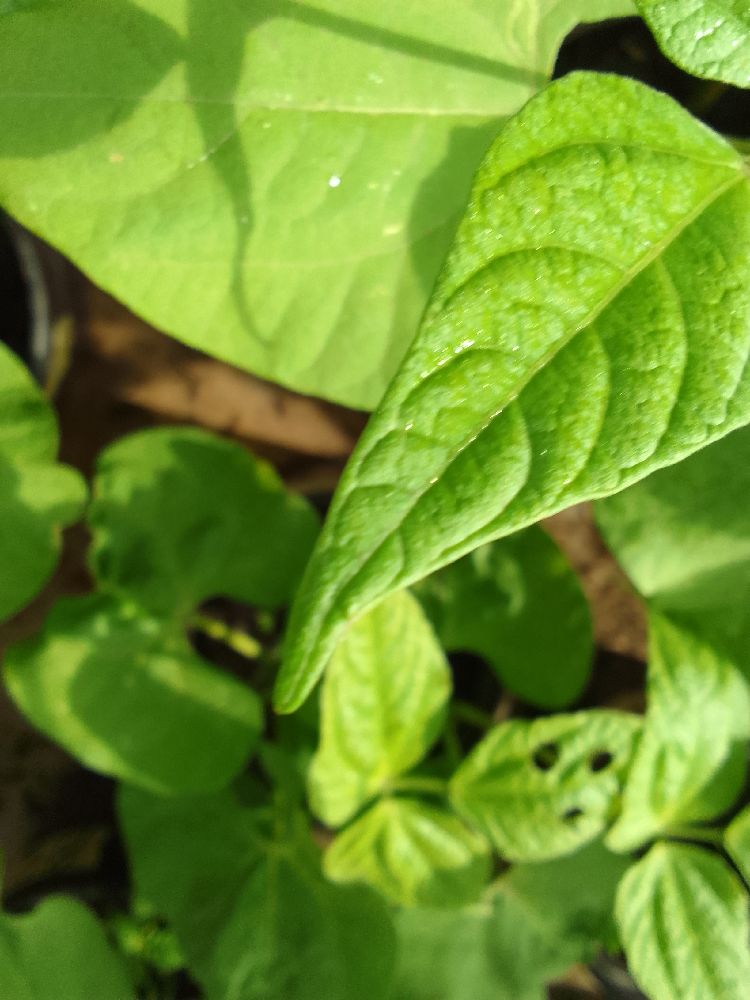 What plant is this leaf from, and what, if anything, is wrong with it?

common bean, healthy
